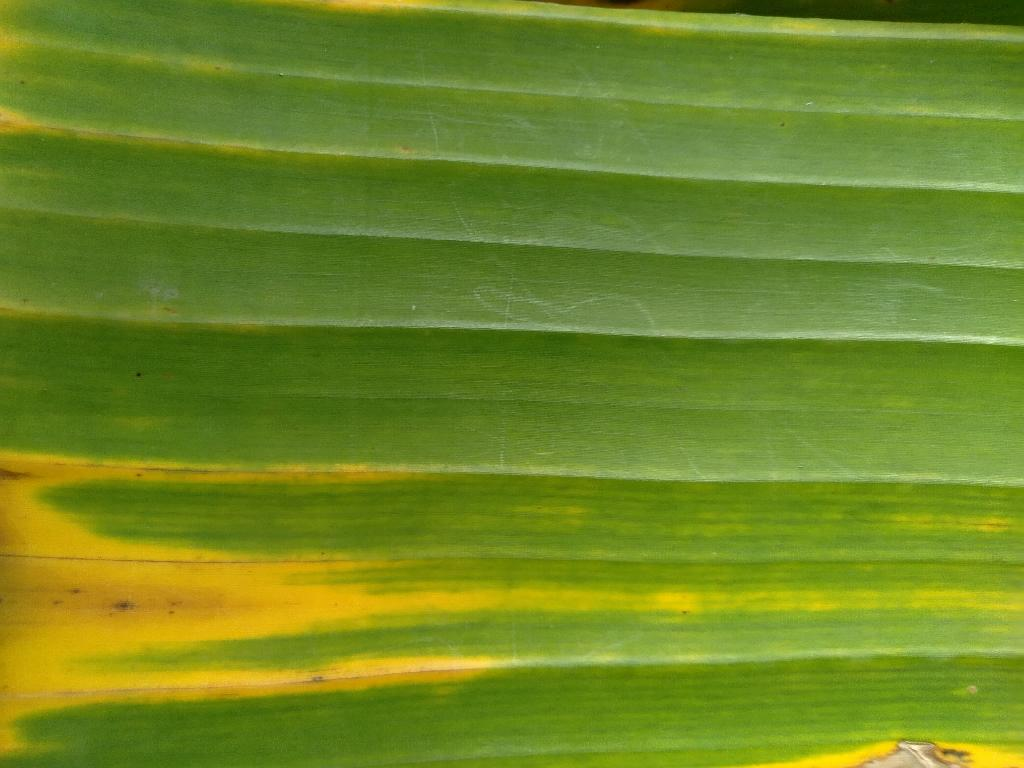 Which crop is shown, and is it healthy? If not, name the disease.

banana, fusarium wilt race 1
